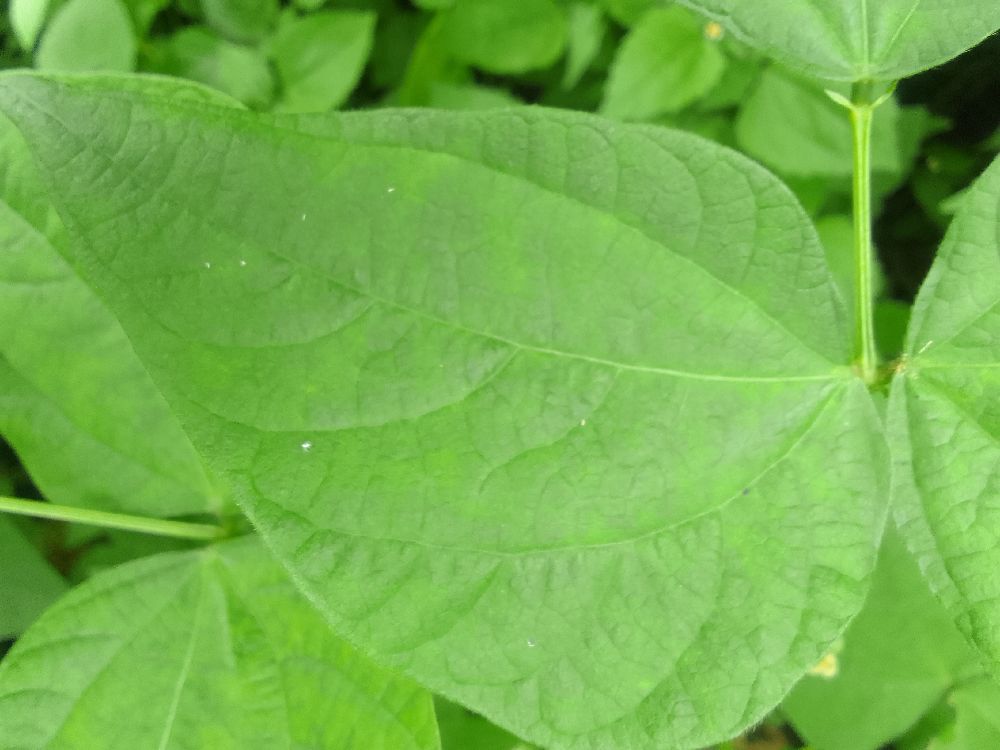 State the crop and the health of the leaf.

common bean, healthy
